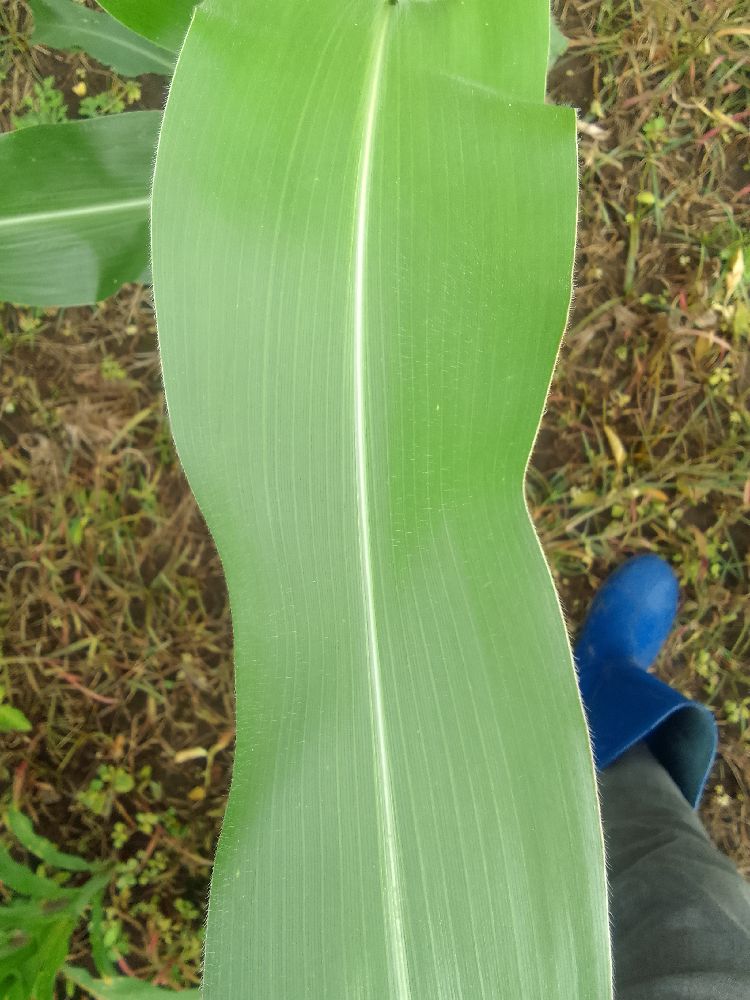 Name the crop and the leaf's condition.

maize, healthy
